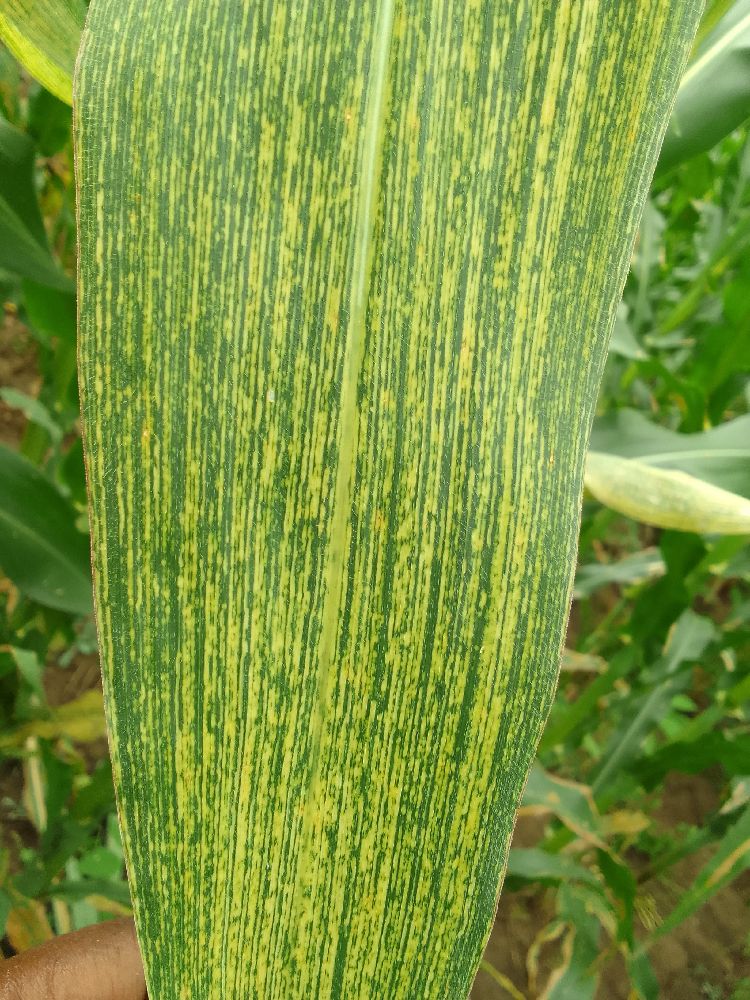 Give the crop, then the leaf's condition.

maize, maize streak virus
